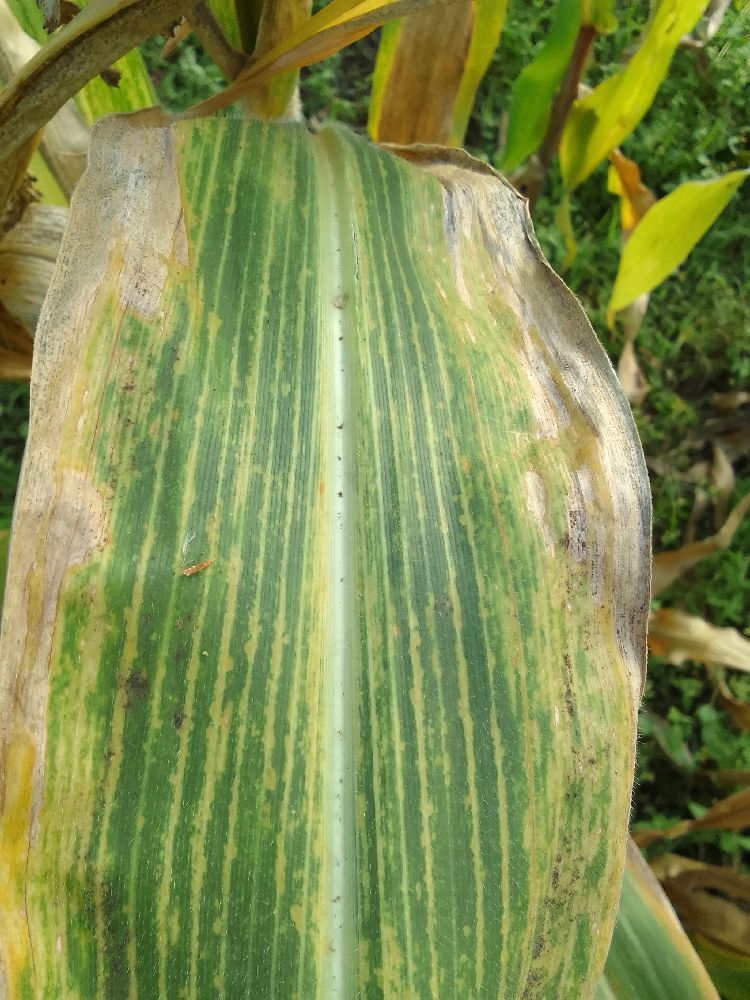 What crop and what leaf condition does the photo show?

maize, maize lethal necrosis
